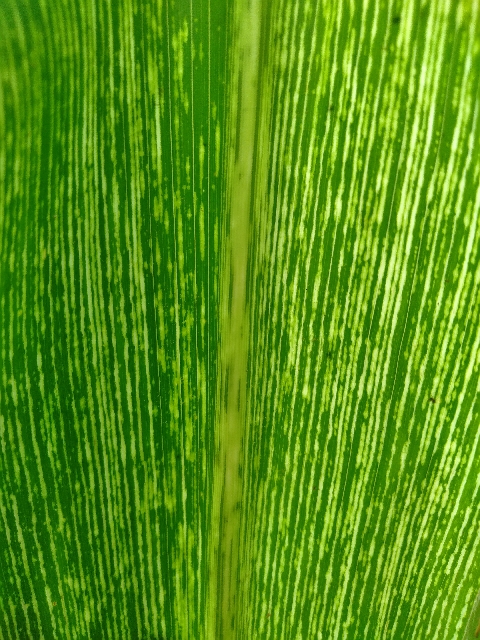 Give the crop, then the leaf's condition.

maize, maize streak virus
